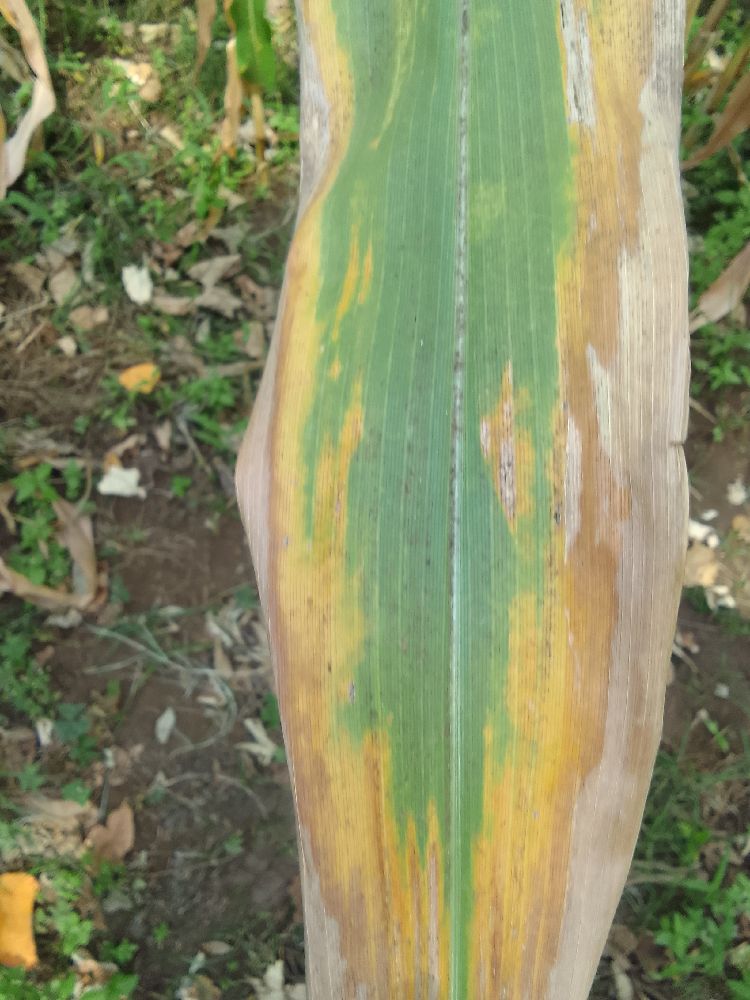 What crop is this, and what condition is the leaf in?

maize, maize lethal necrosis
